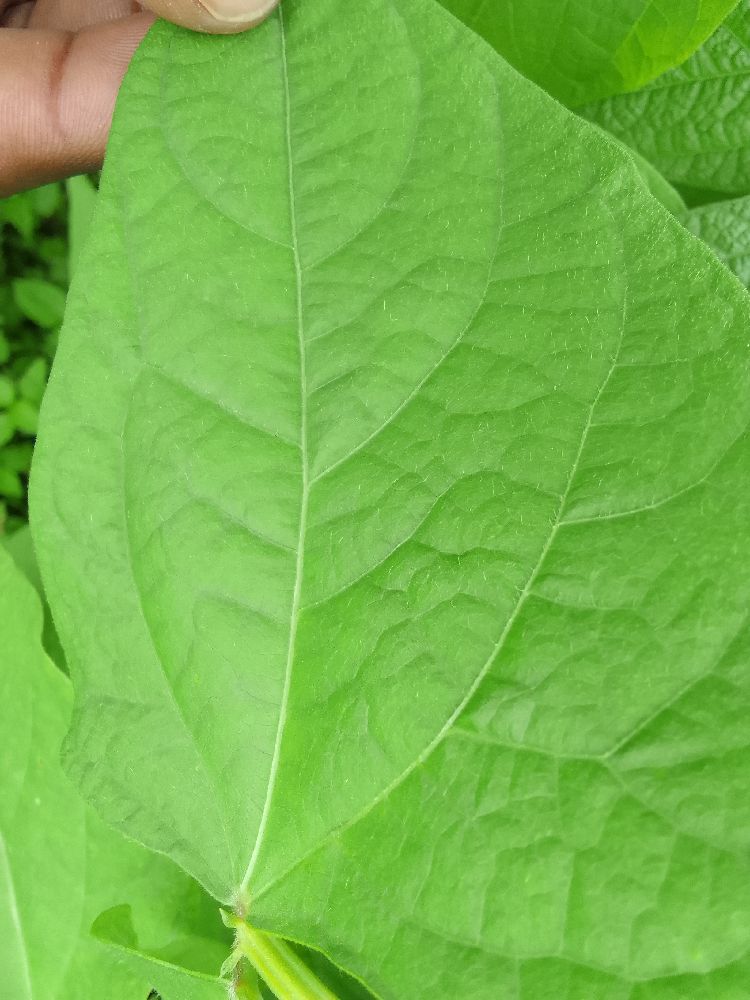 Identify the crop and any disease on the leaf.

common bean, healthy
